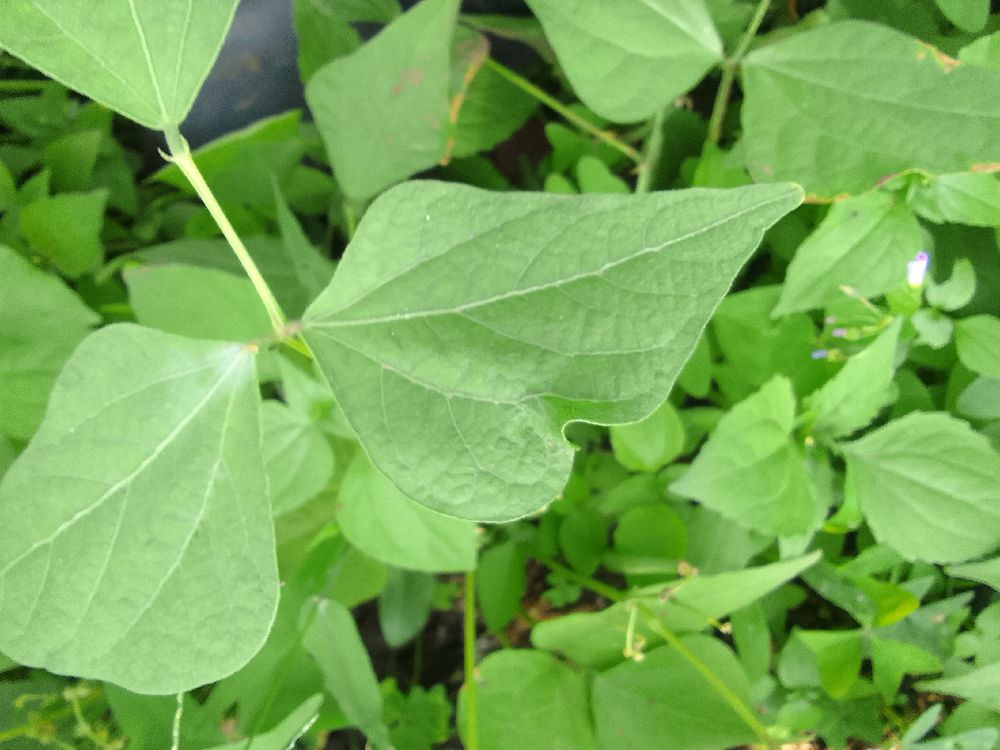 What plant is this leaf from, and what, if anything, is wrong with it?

common bean, healthy
